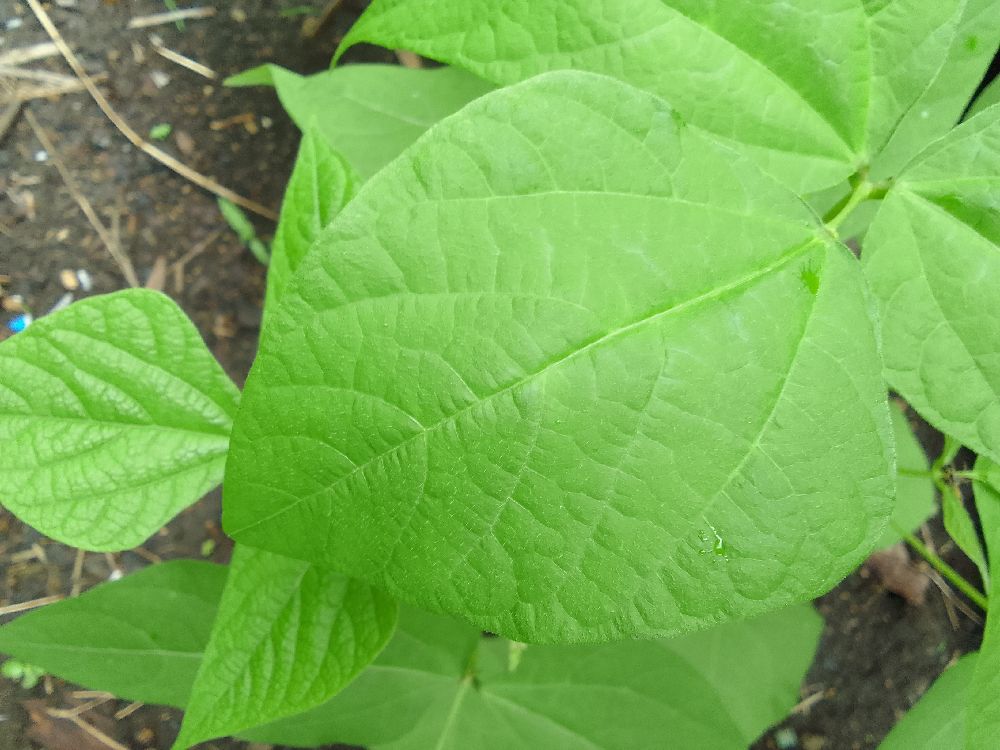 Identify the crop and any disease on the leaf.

common bean, healthy
